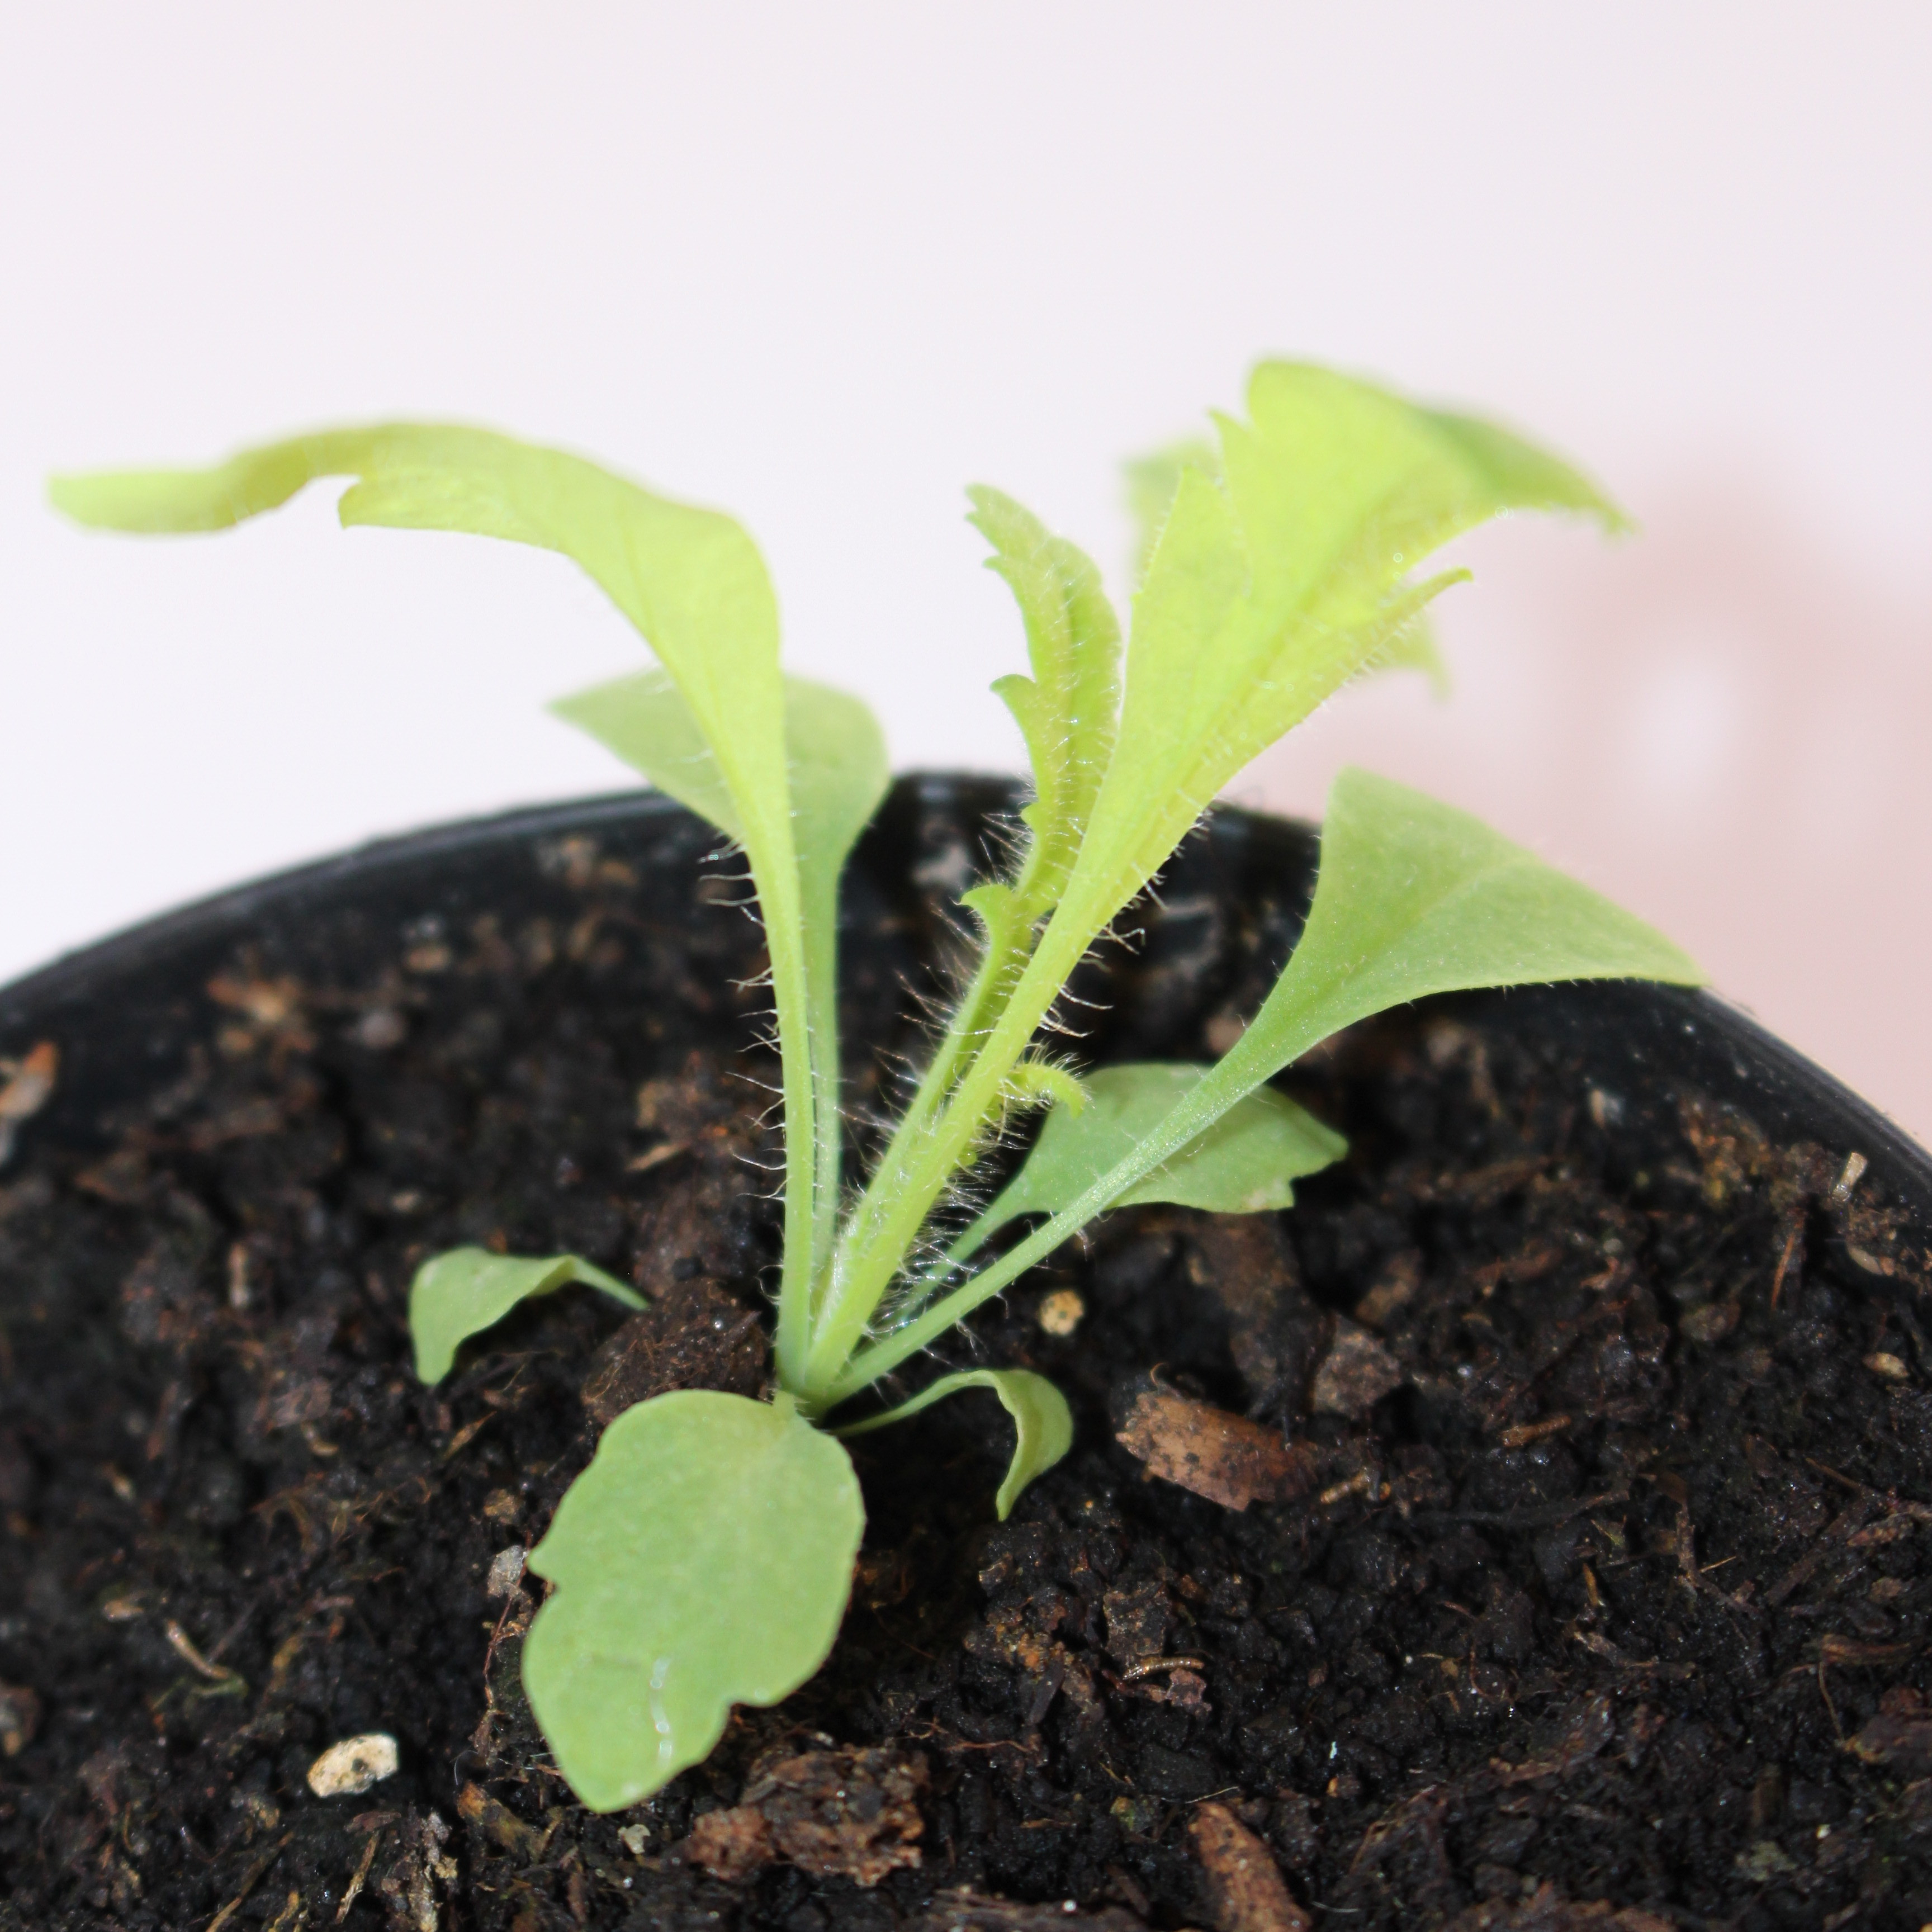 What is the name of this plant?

Papaver rhoeas
